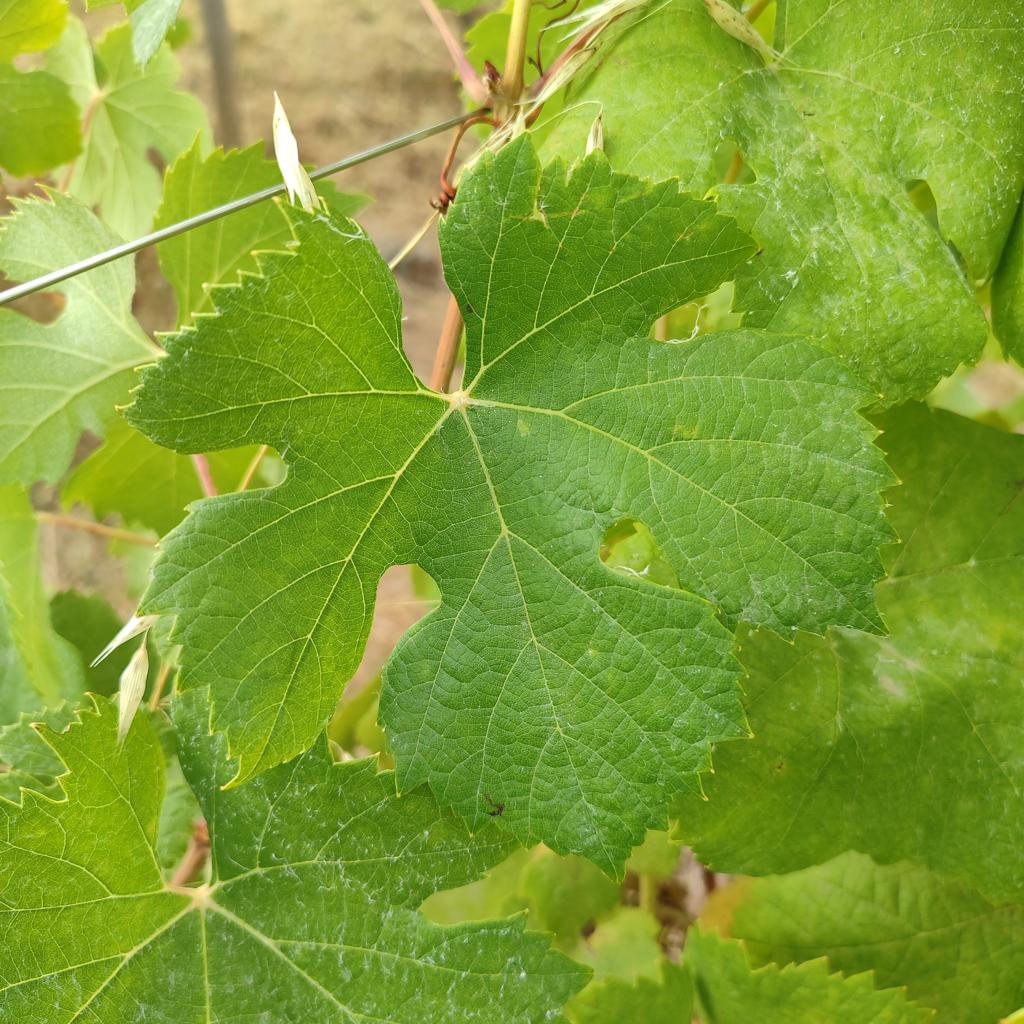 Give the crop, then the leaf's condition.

grapevine, healthy
